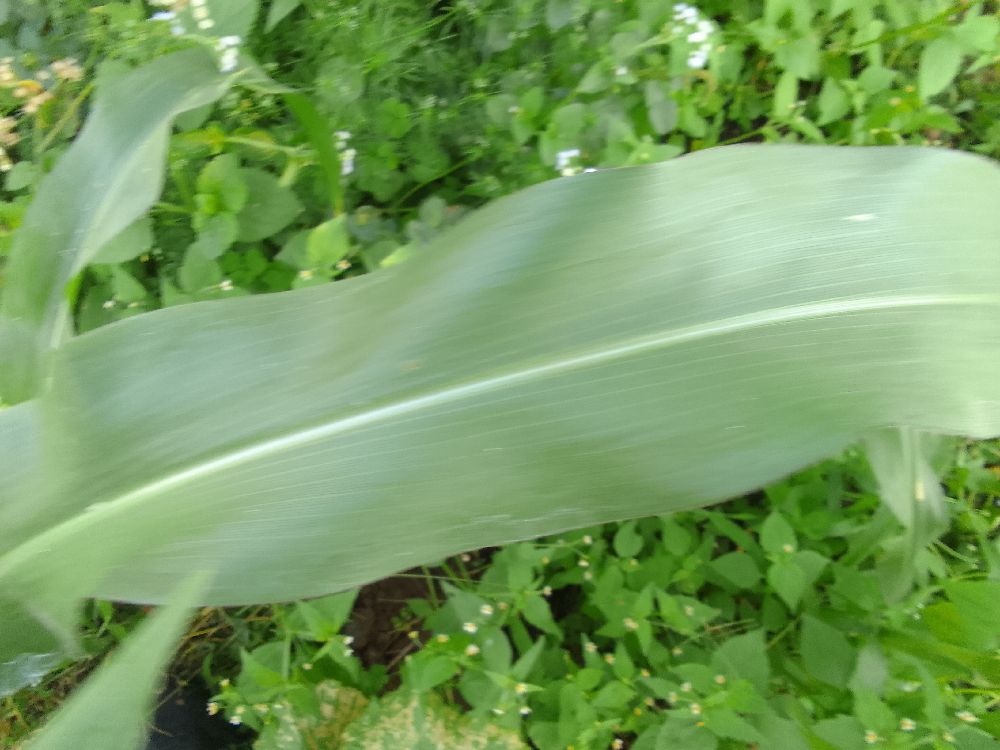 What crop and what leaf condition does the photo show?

maize, healthy
